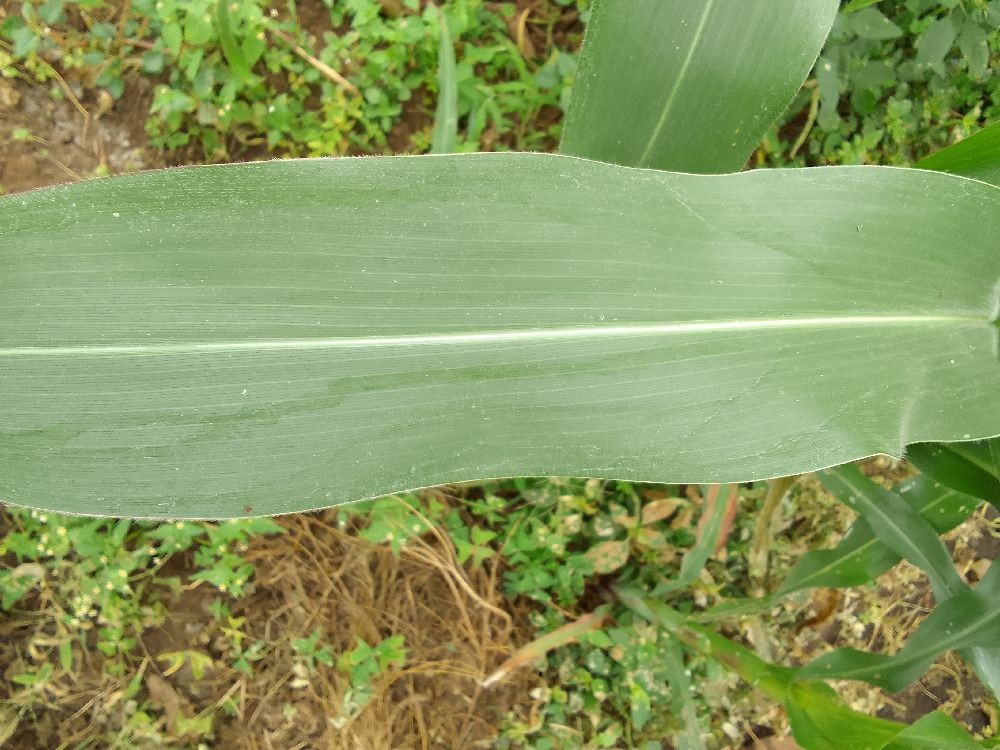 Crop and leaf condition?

maize, healthy
